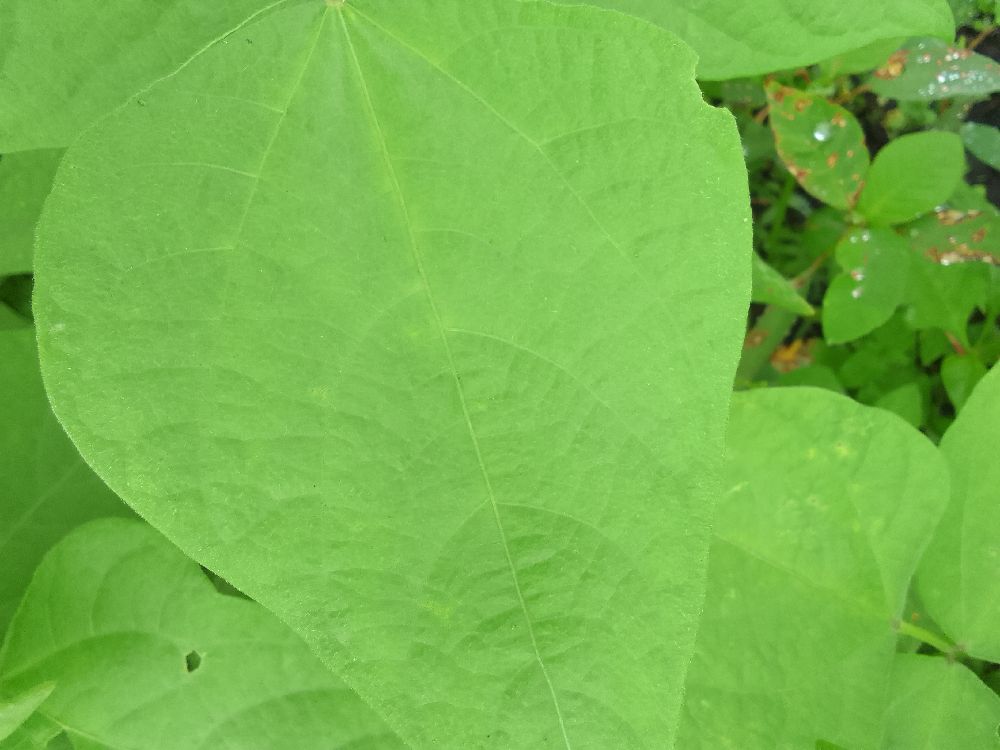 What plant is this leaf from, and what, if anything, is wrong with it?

common bean, healthy
